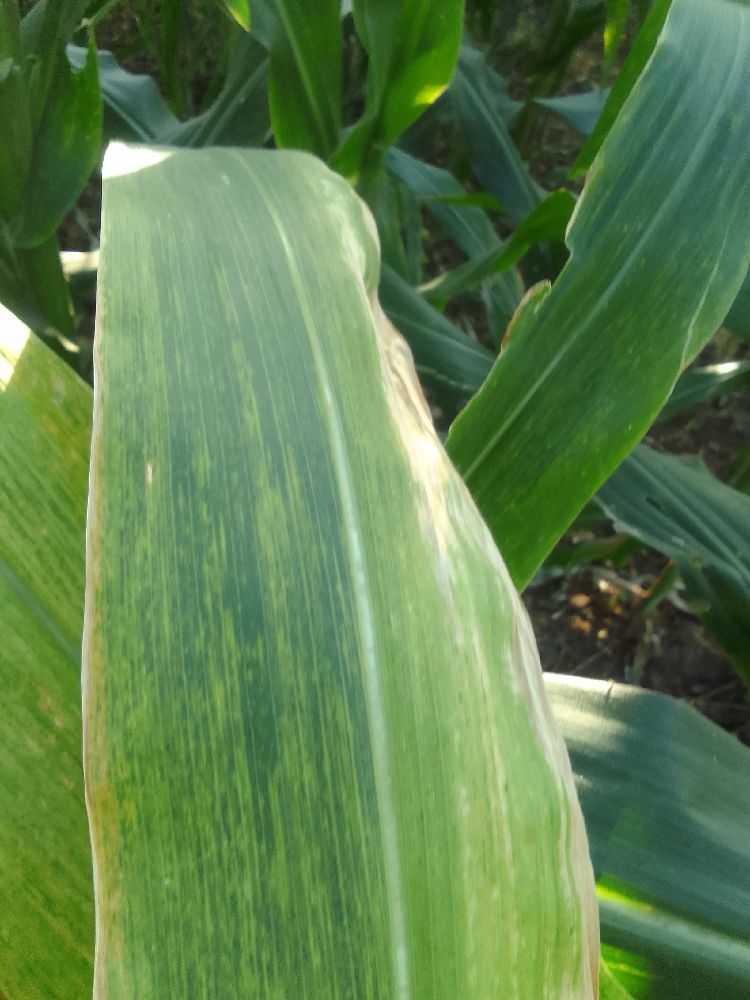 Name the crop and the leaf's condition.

maize, maize lethal necrosis
